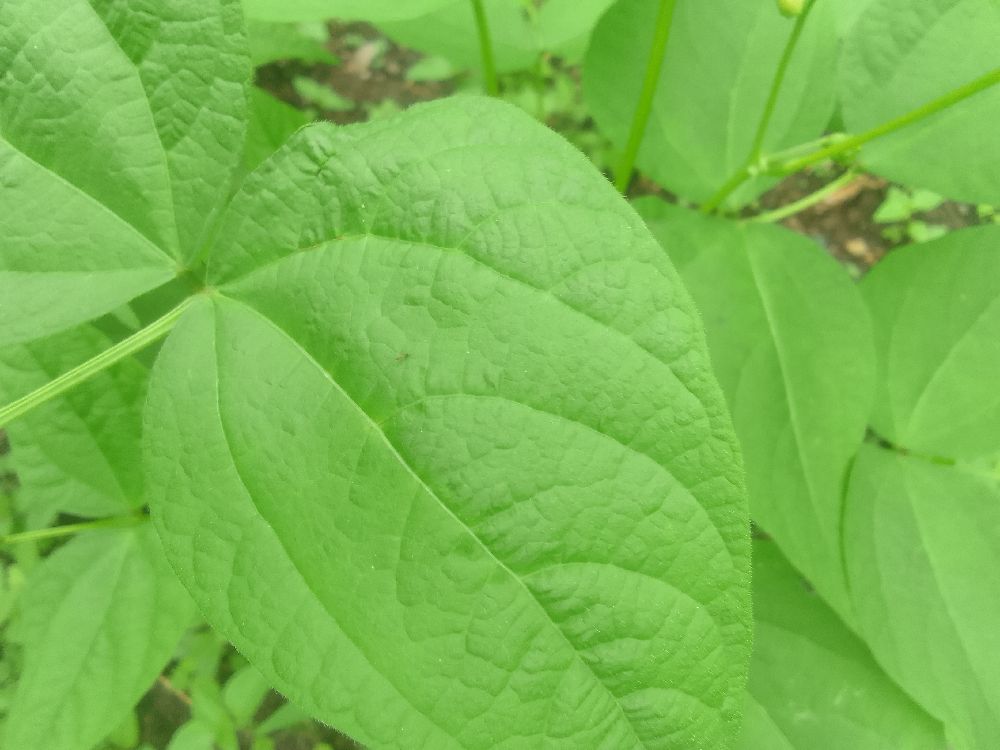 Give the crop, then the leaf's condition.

common bean, healthy
